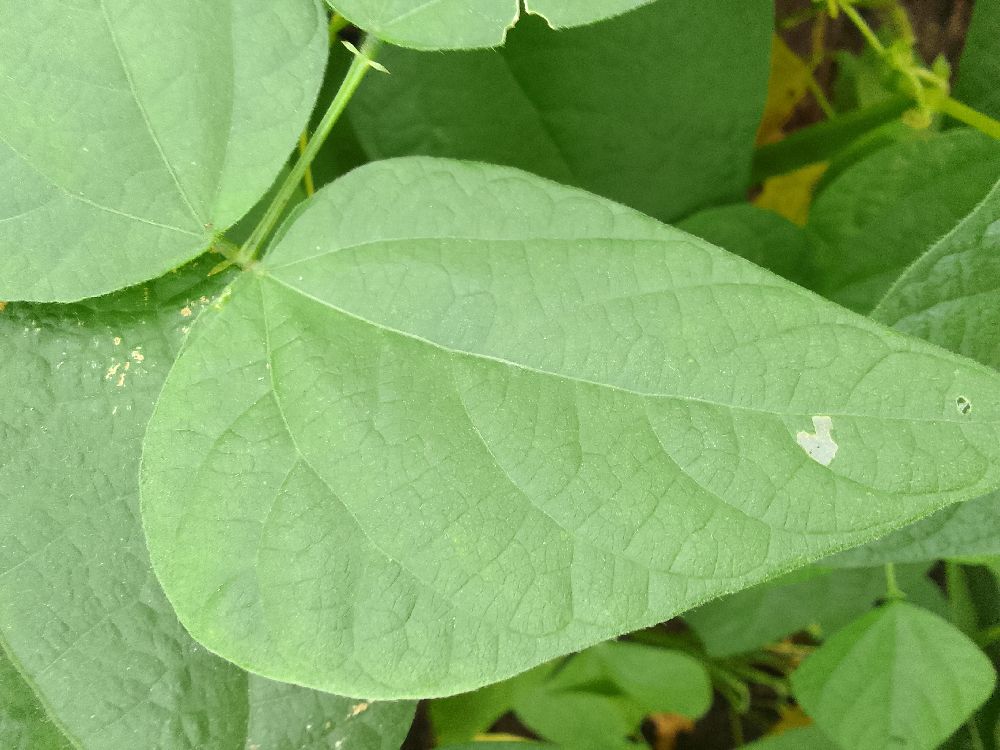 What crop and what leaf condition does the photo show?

common bean, healthy
